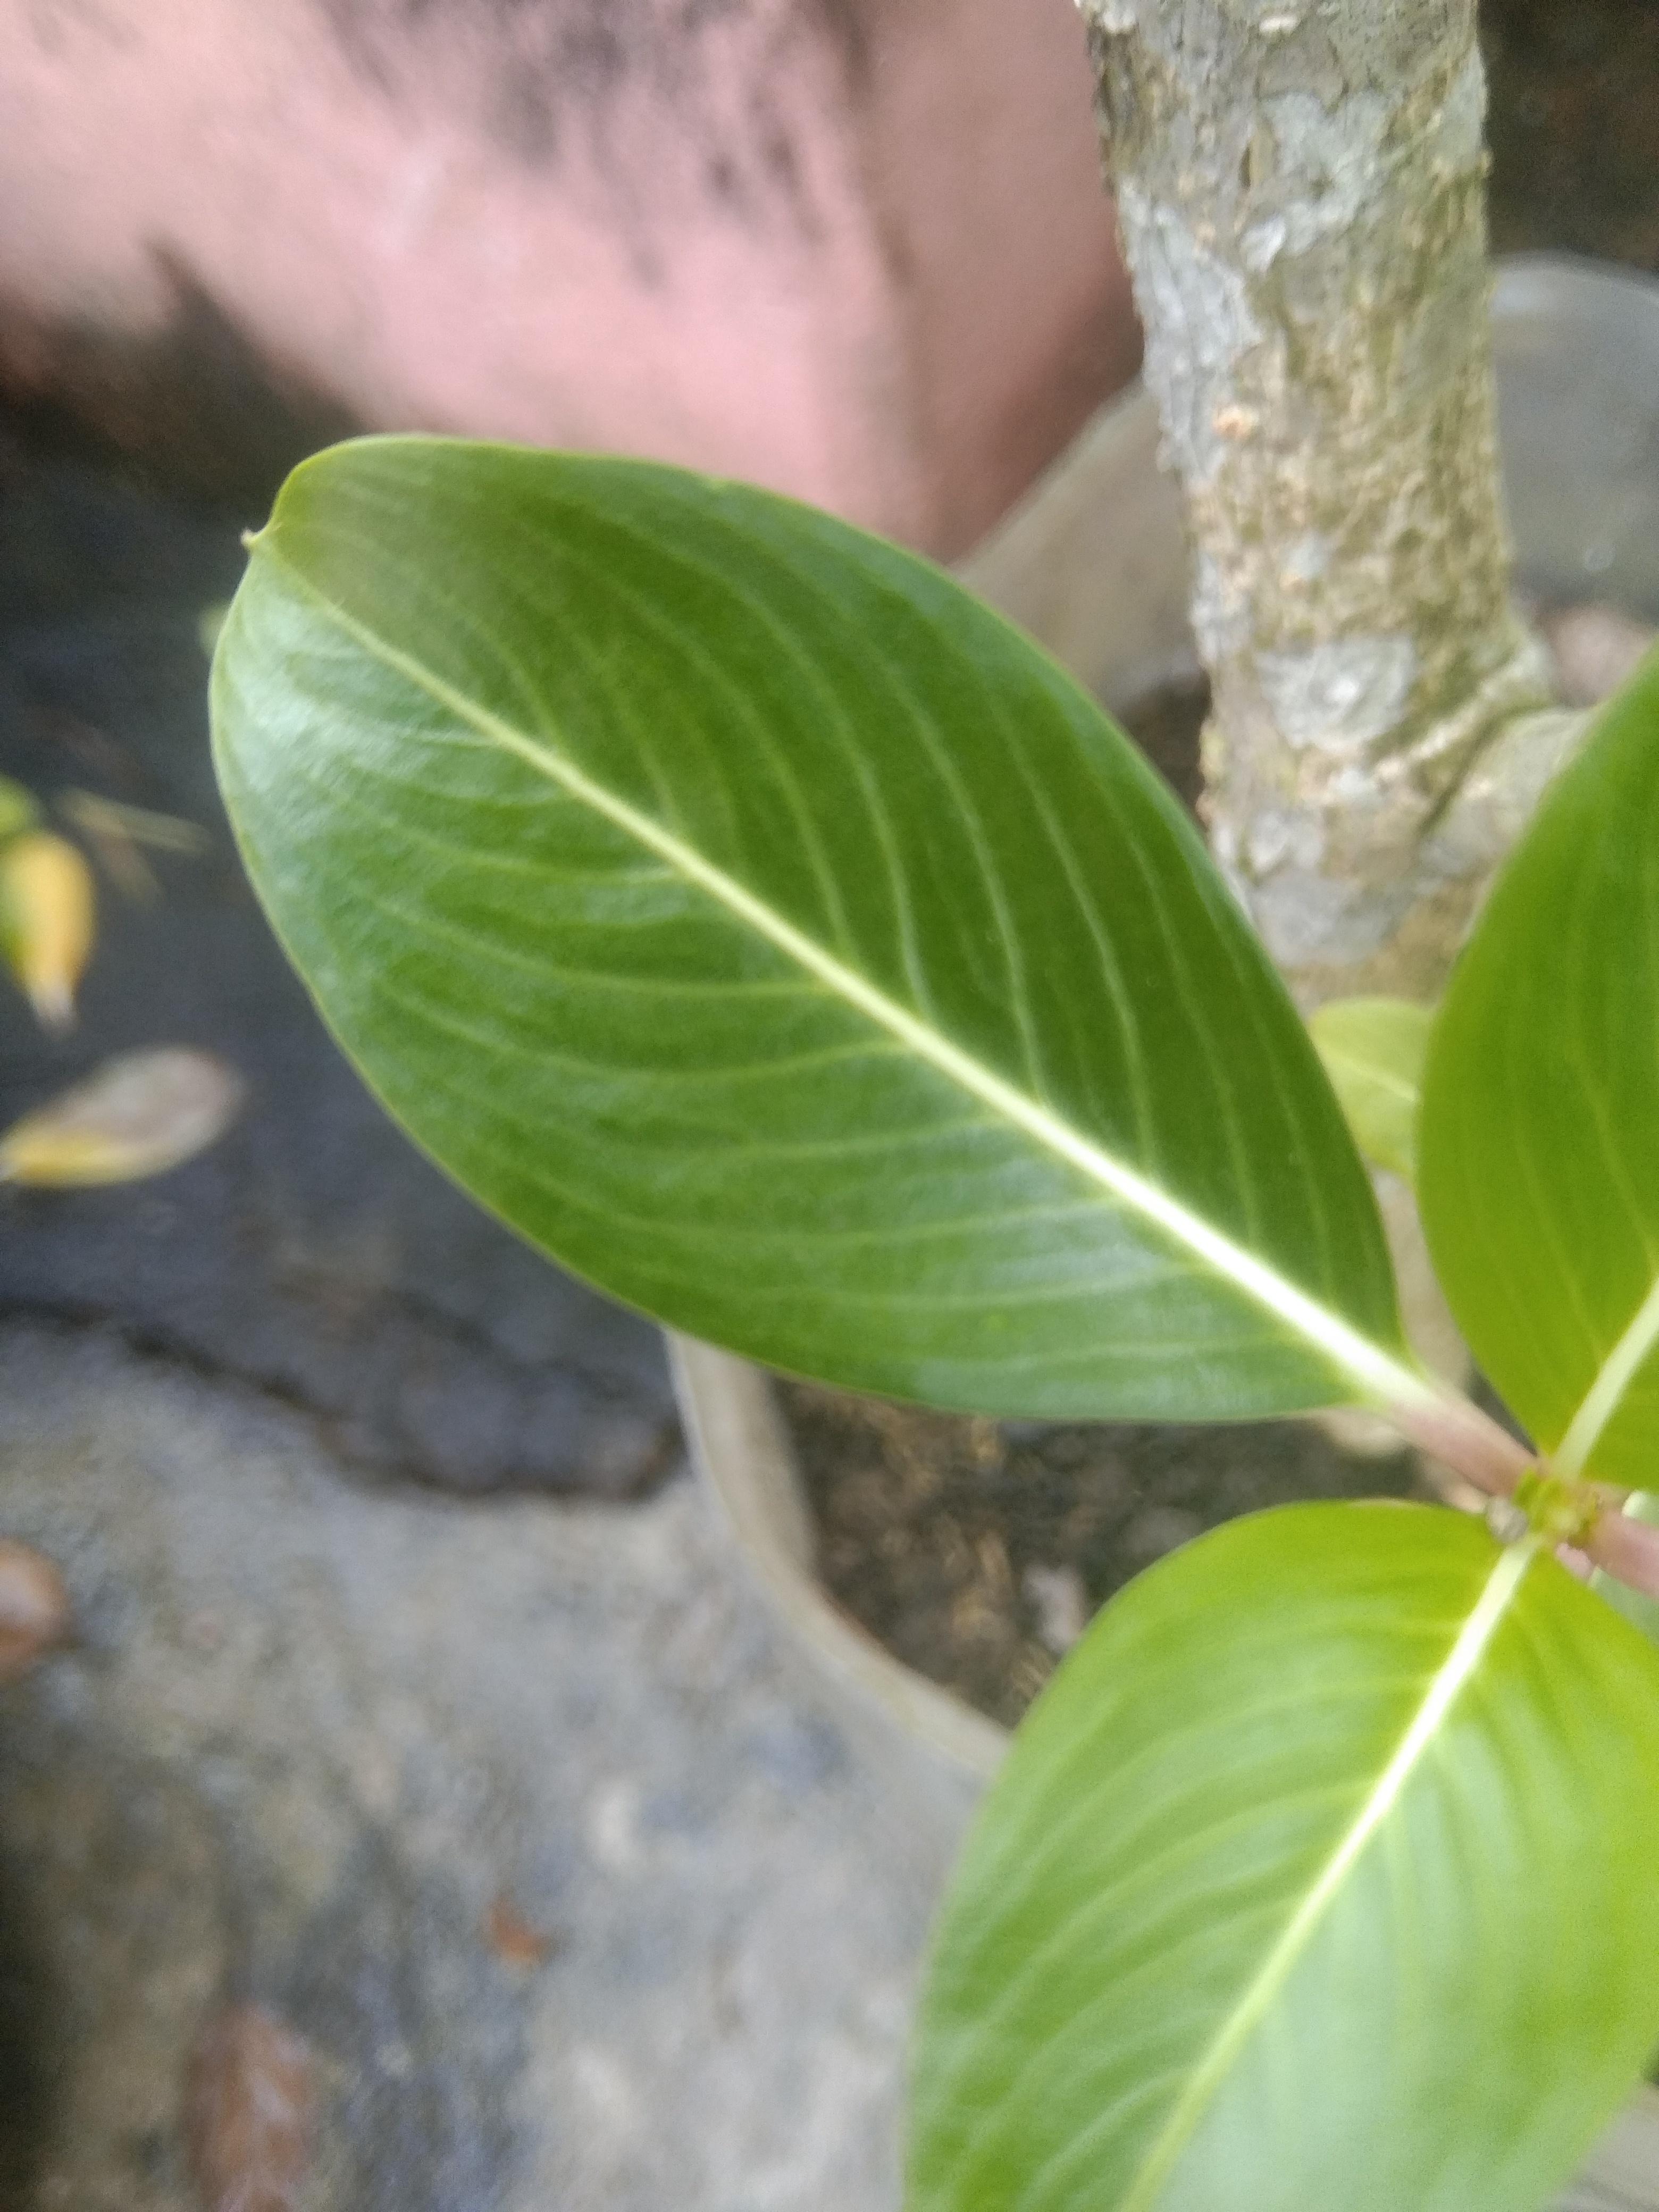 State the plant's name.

rose periwinkle
